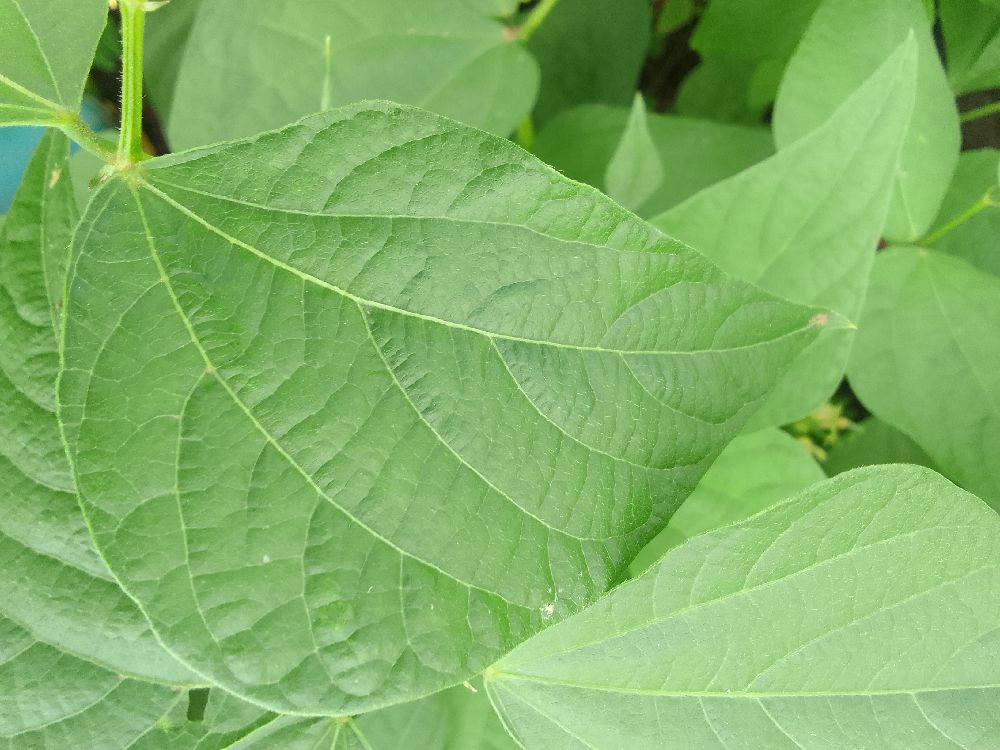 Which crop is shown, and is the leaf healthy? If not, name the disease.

common bean, healthy
